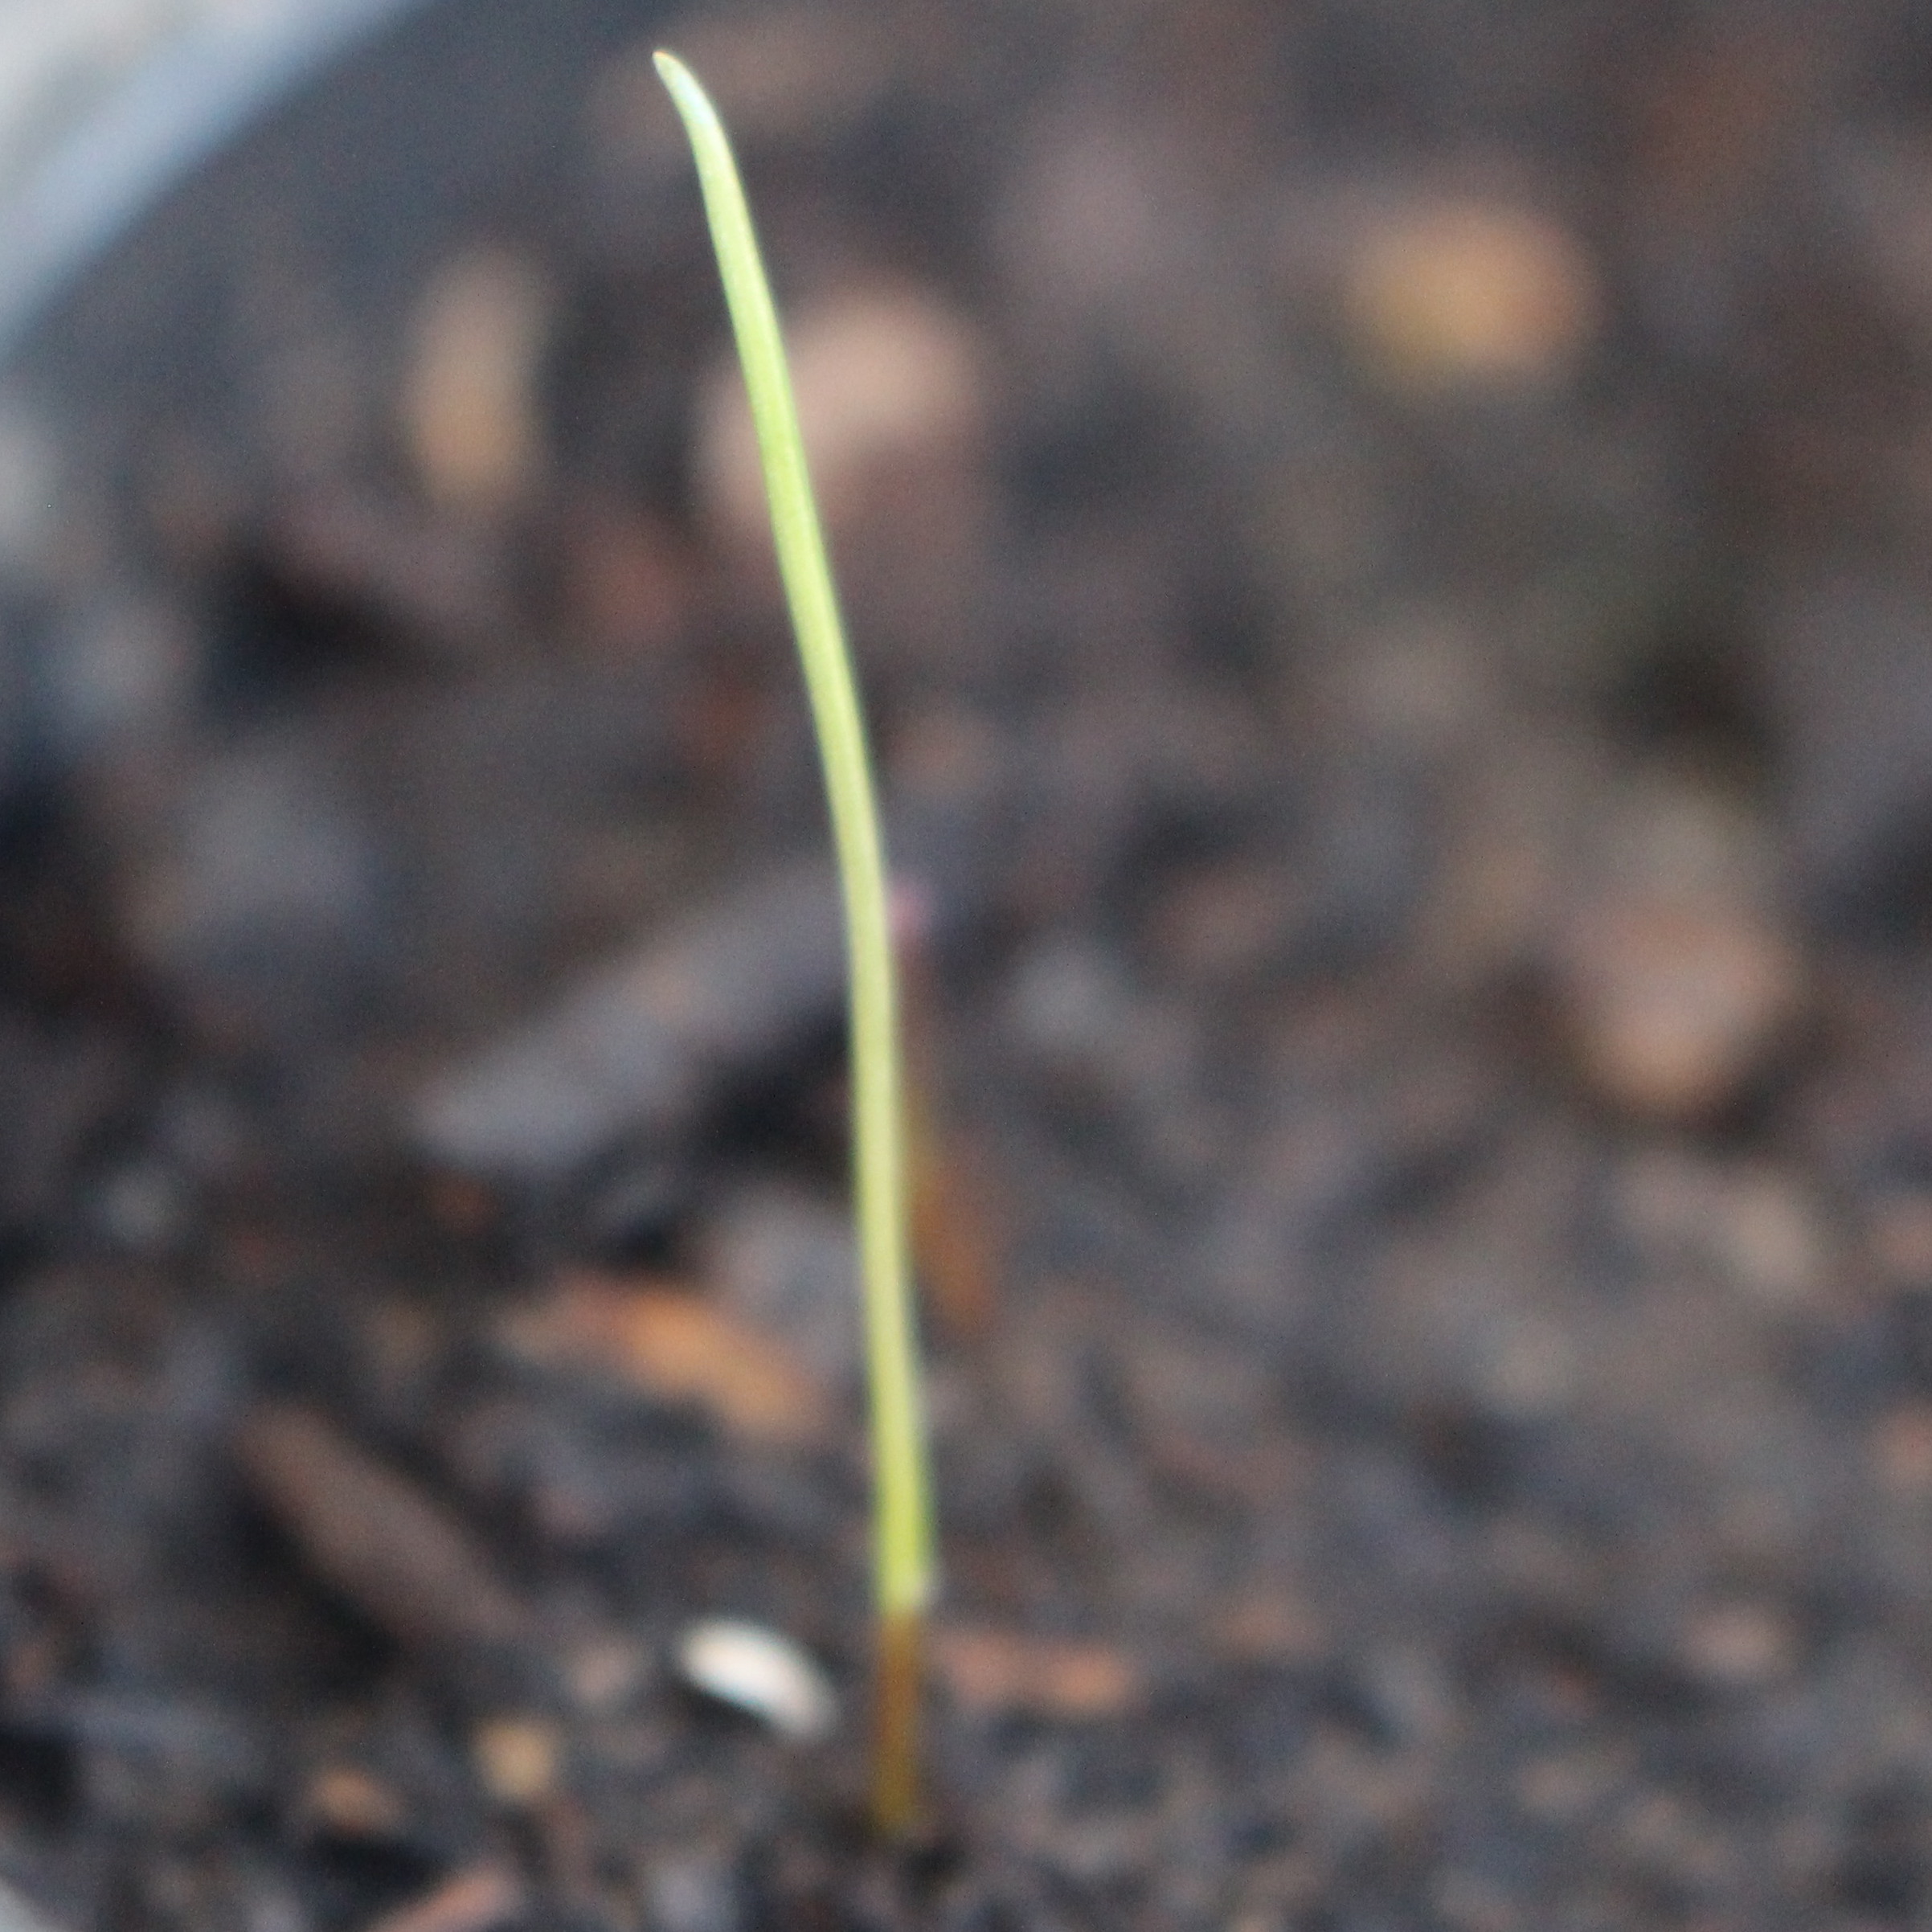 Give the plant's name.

Lolium multiflorum
